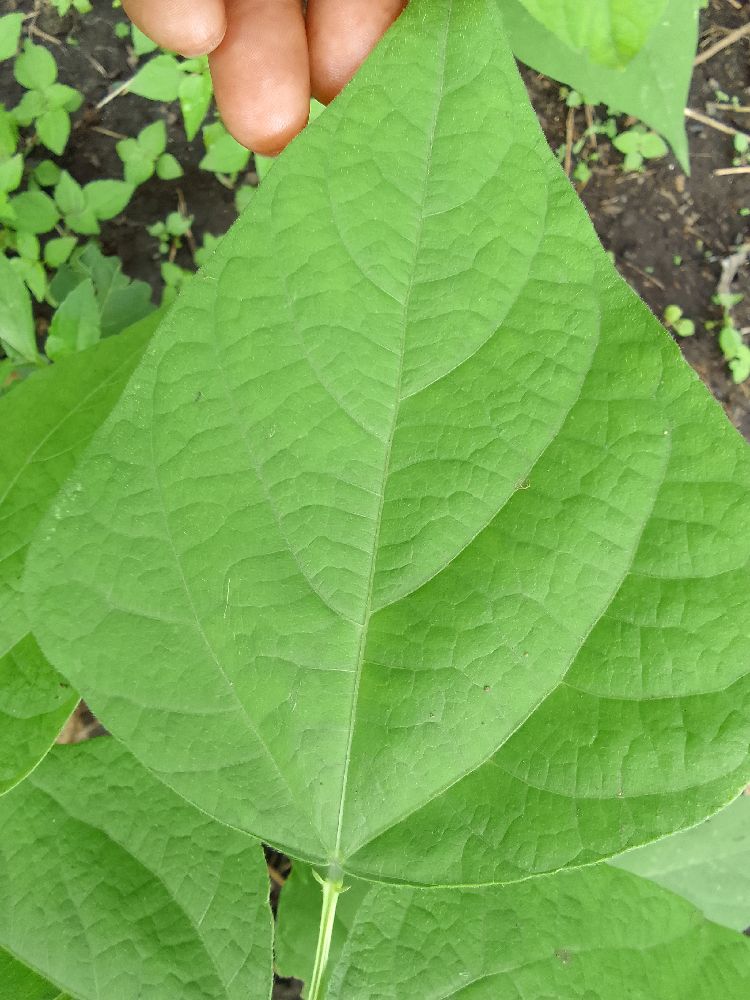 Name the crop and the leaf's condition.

common bean, healthy
